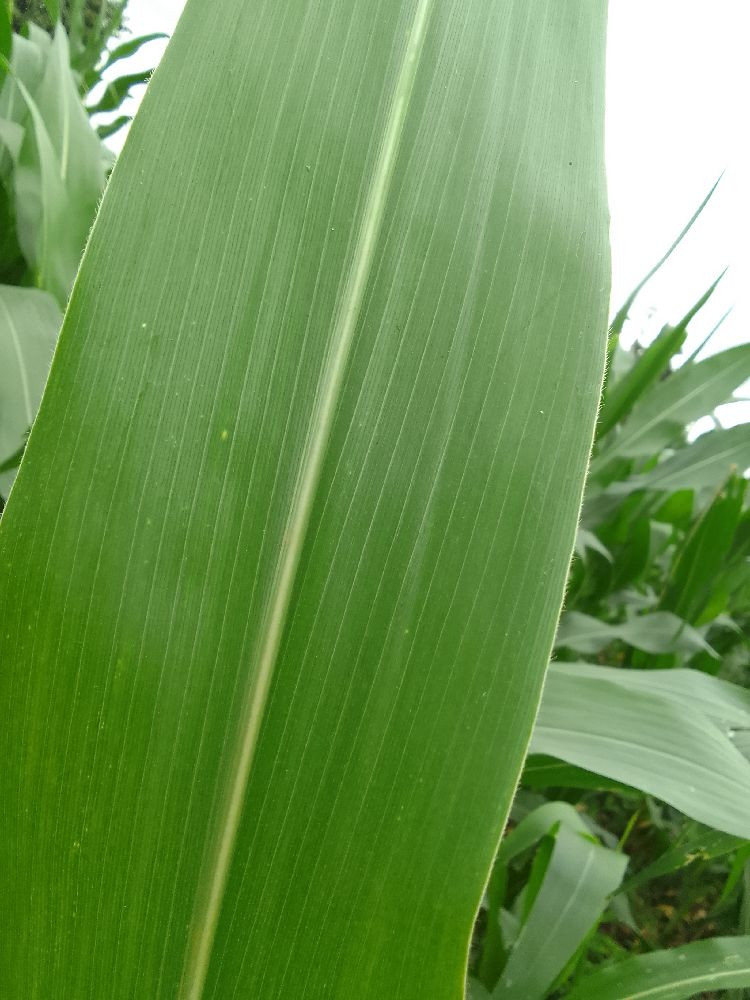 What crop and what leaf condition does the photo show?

maize, healthy
